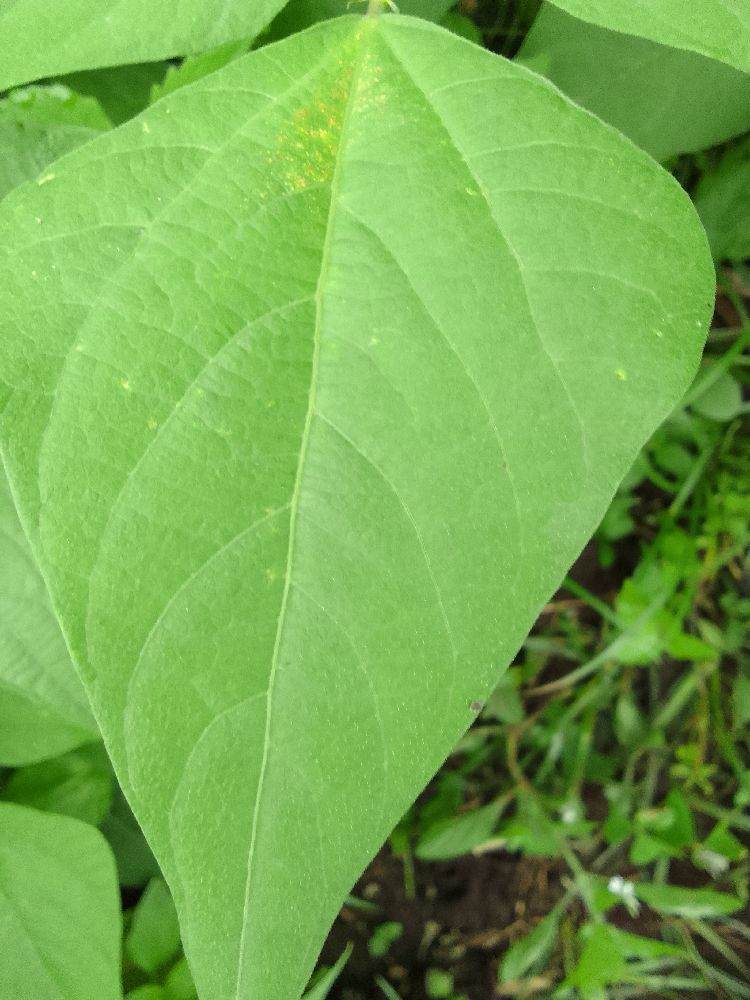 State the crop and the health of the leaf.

common bean, healthy
